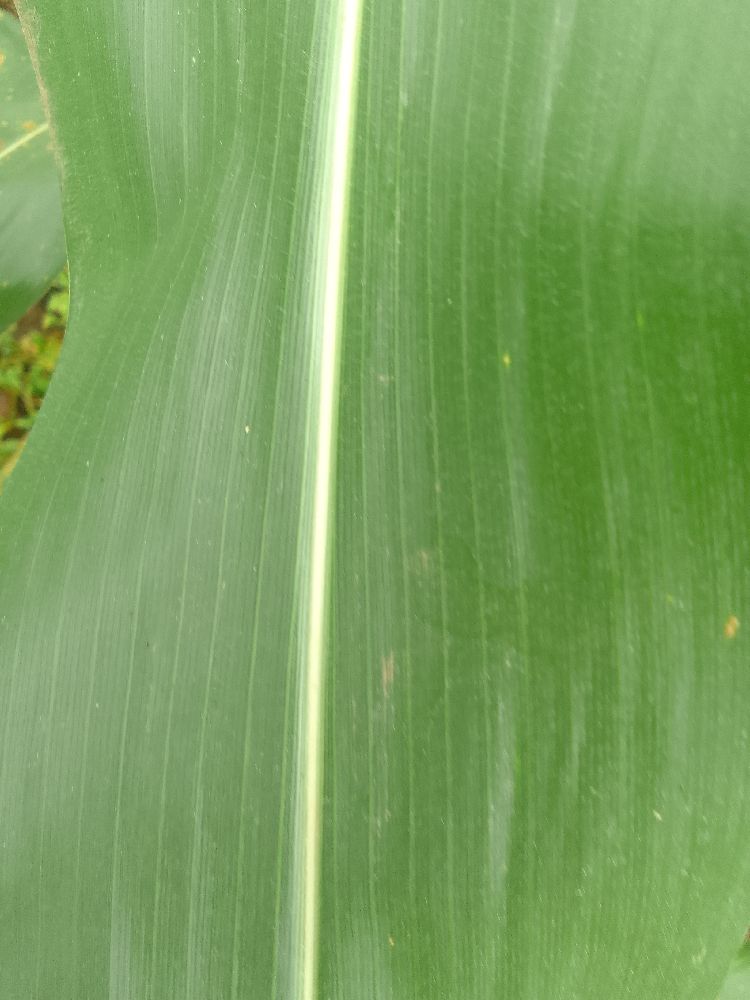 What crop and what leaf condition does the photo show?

maize, healthy
